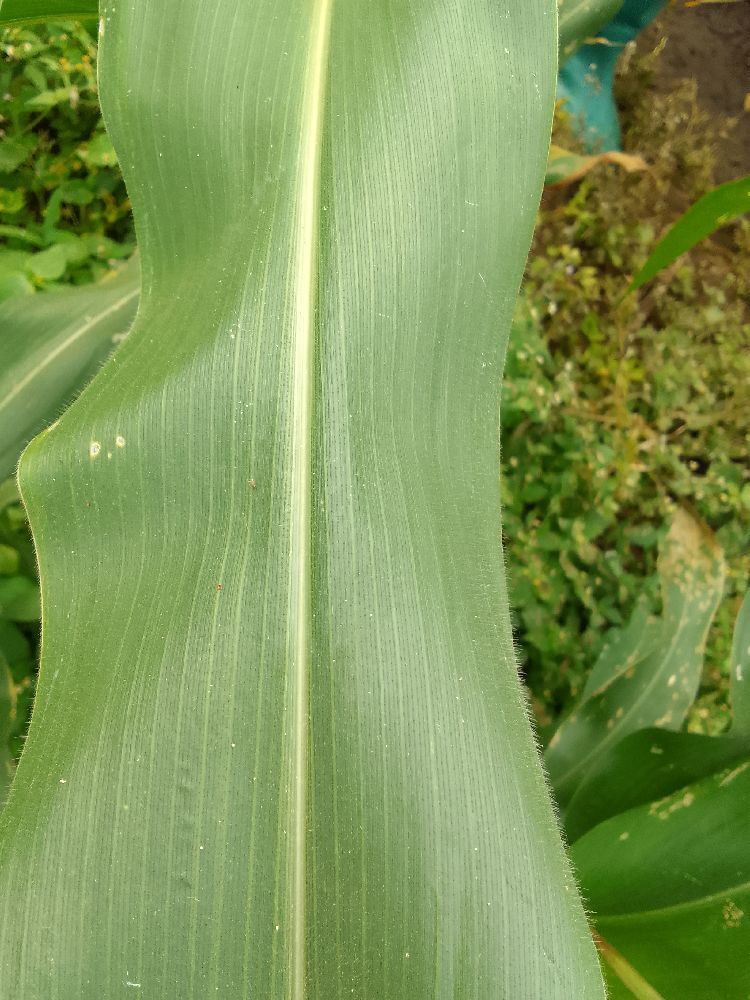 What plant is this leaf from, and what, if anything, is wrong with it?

maize, healthy
